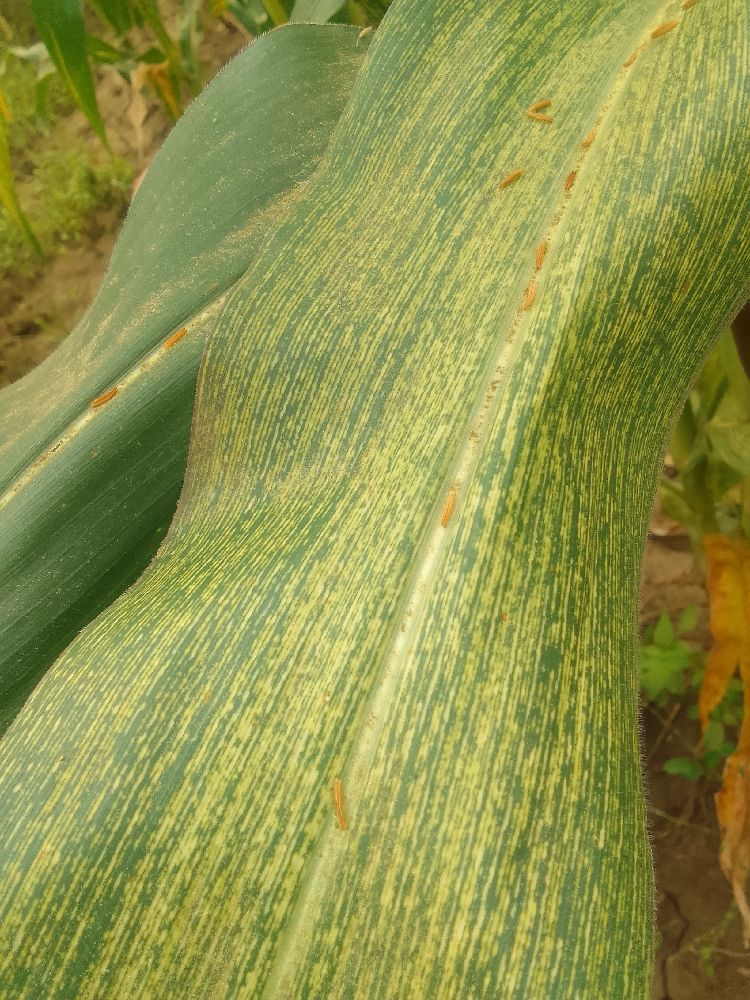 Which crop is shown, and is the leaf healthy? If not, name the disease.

maize, maize streak virus
